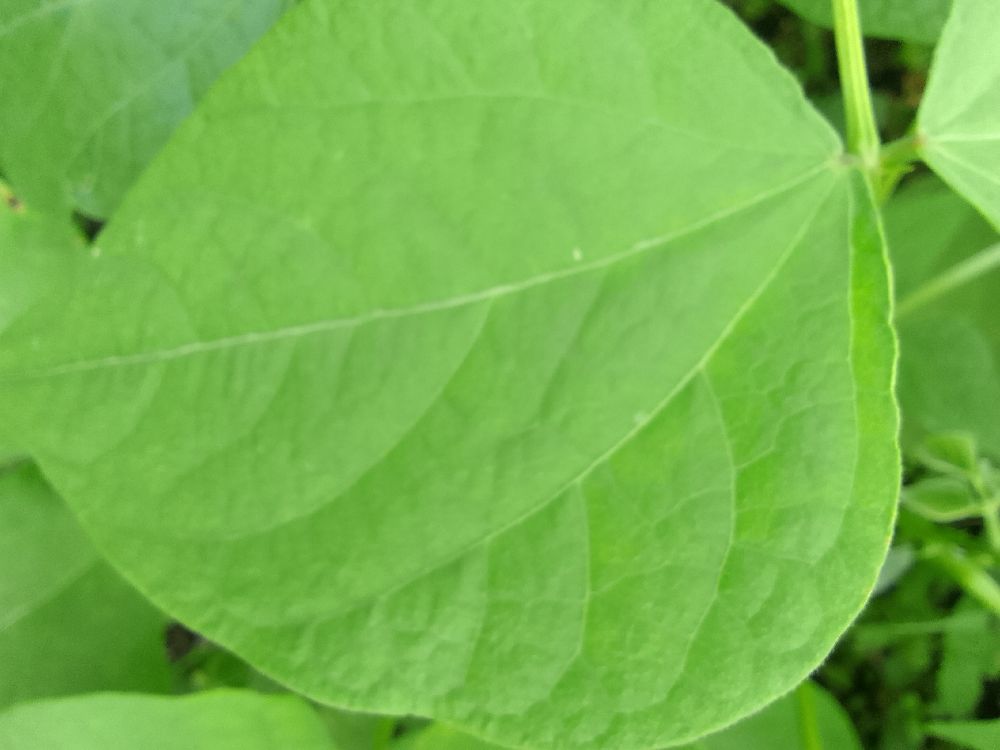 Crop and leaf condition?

common bean, healthy
